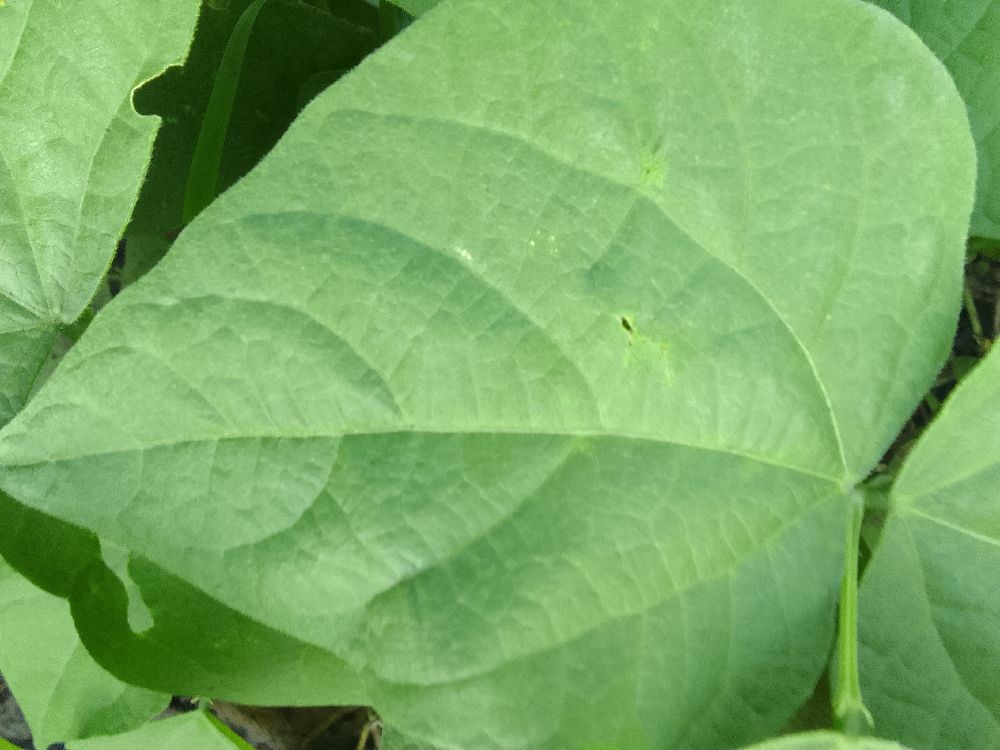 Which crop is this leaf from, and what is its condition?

common bean, healthy
